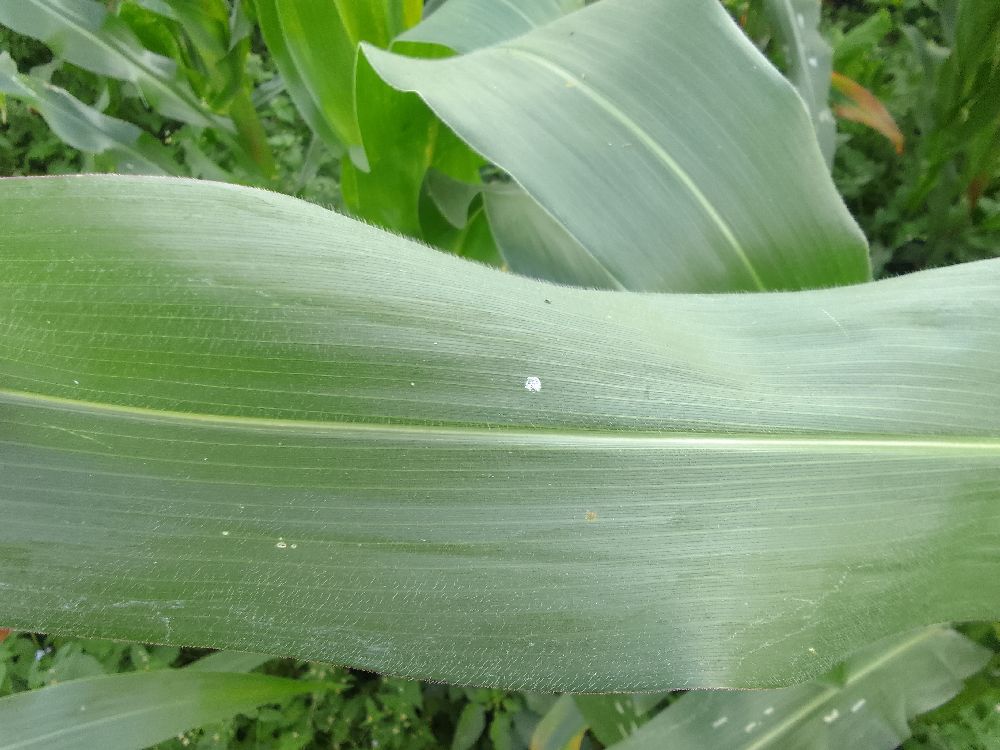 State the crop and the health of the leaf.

maize, healthy
